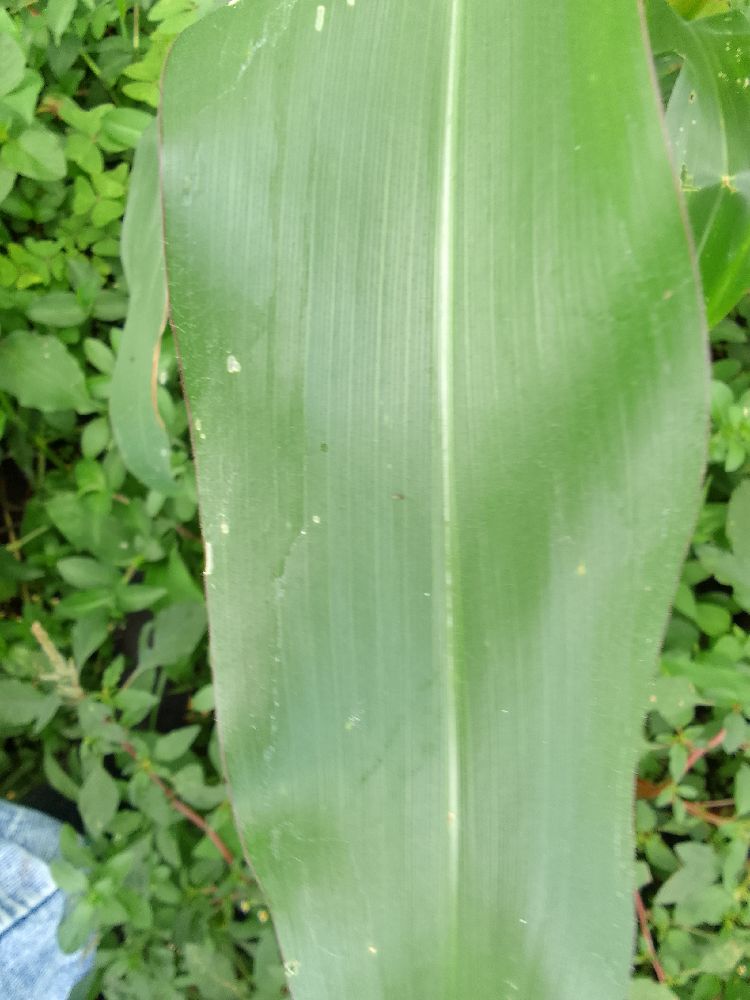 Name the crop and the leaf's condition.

maize, healthy
